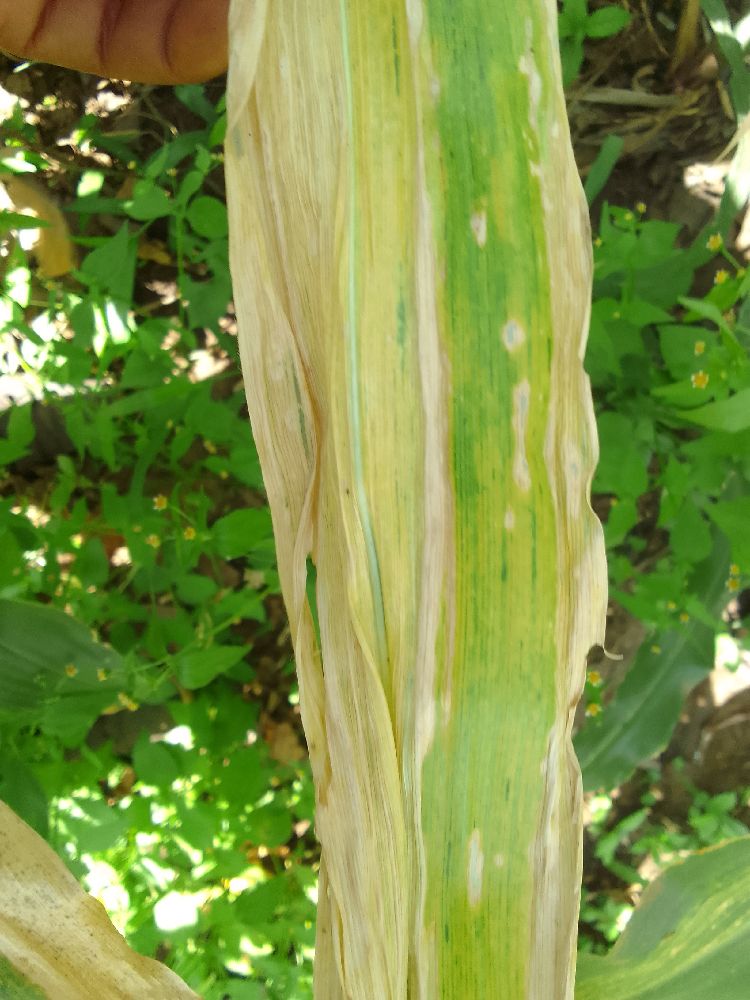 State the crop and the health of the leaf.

maize, maize lethal necrosis
